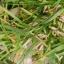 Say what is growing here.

grass
